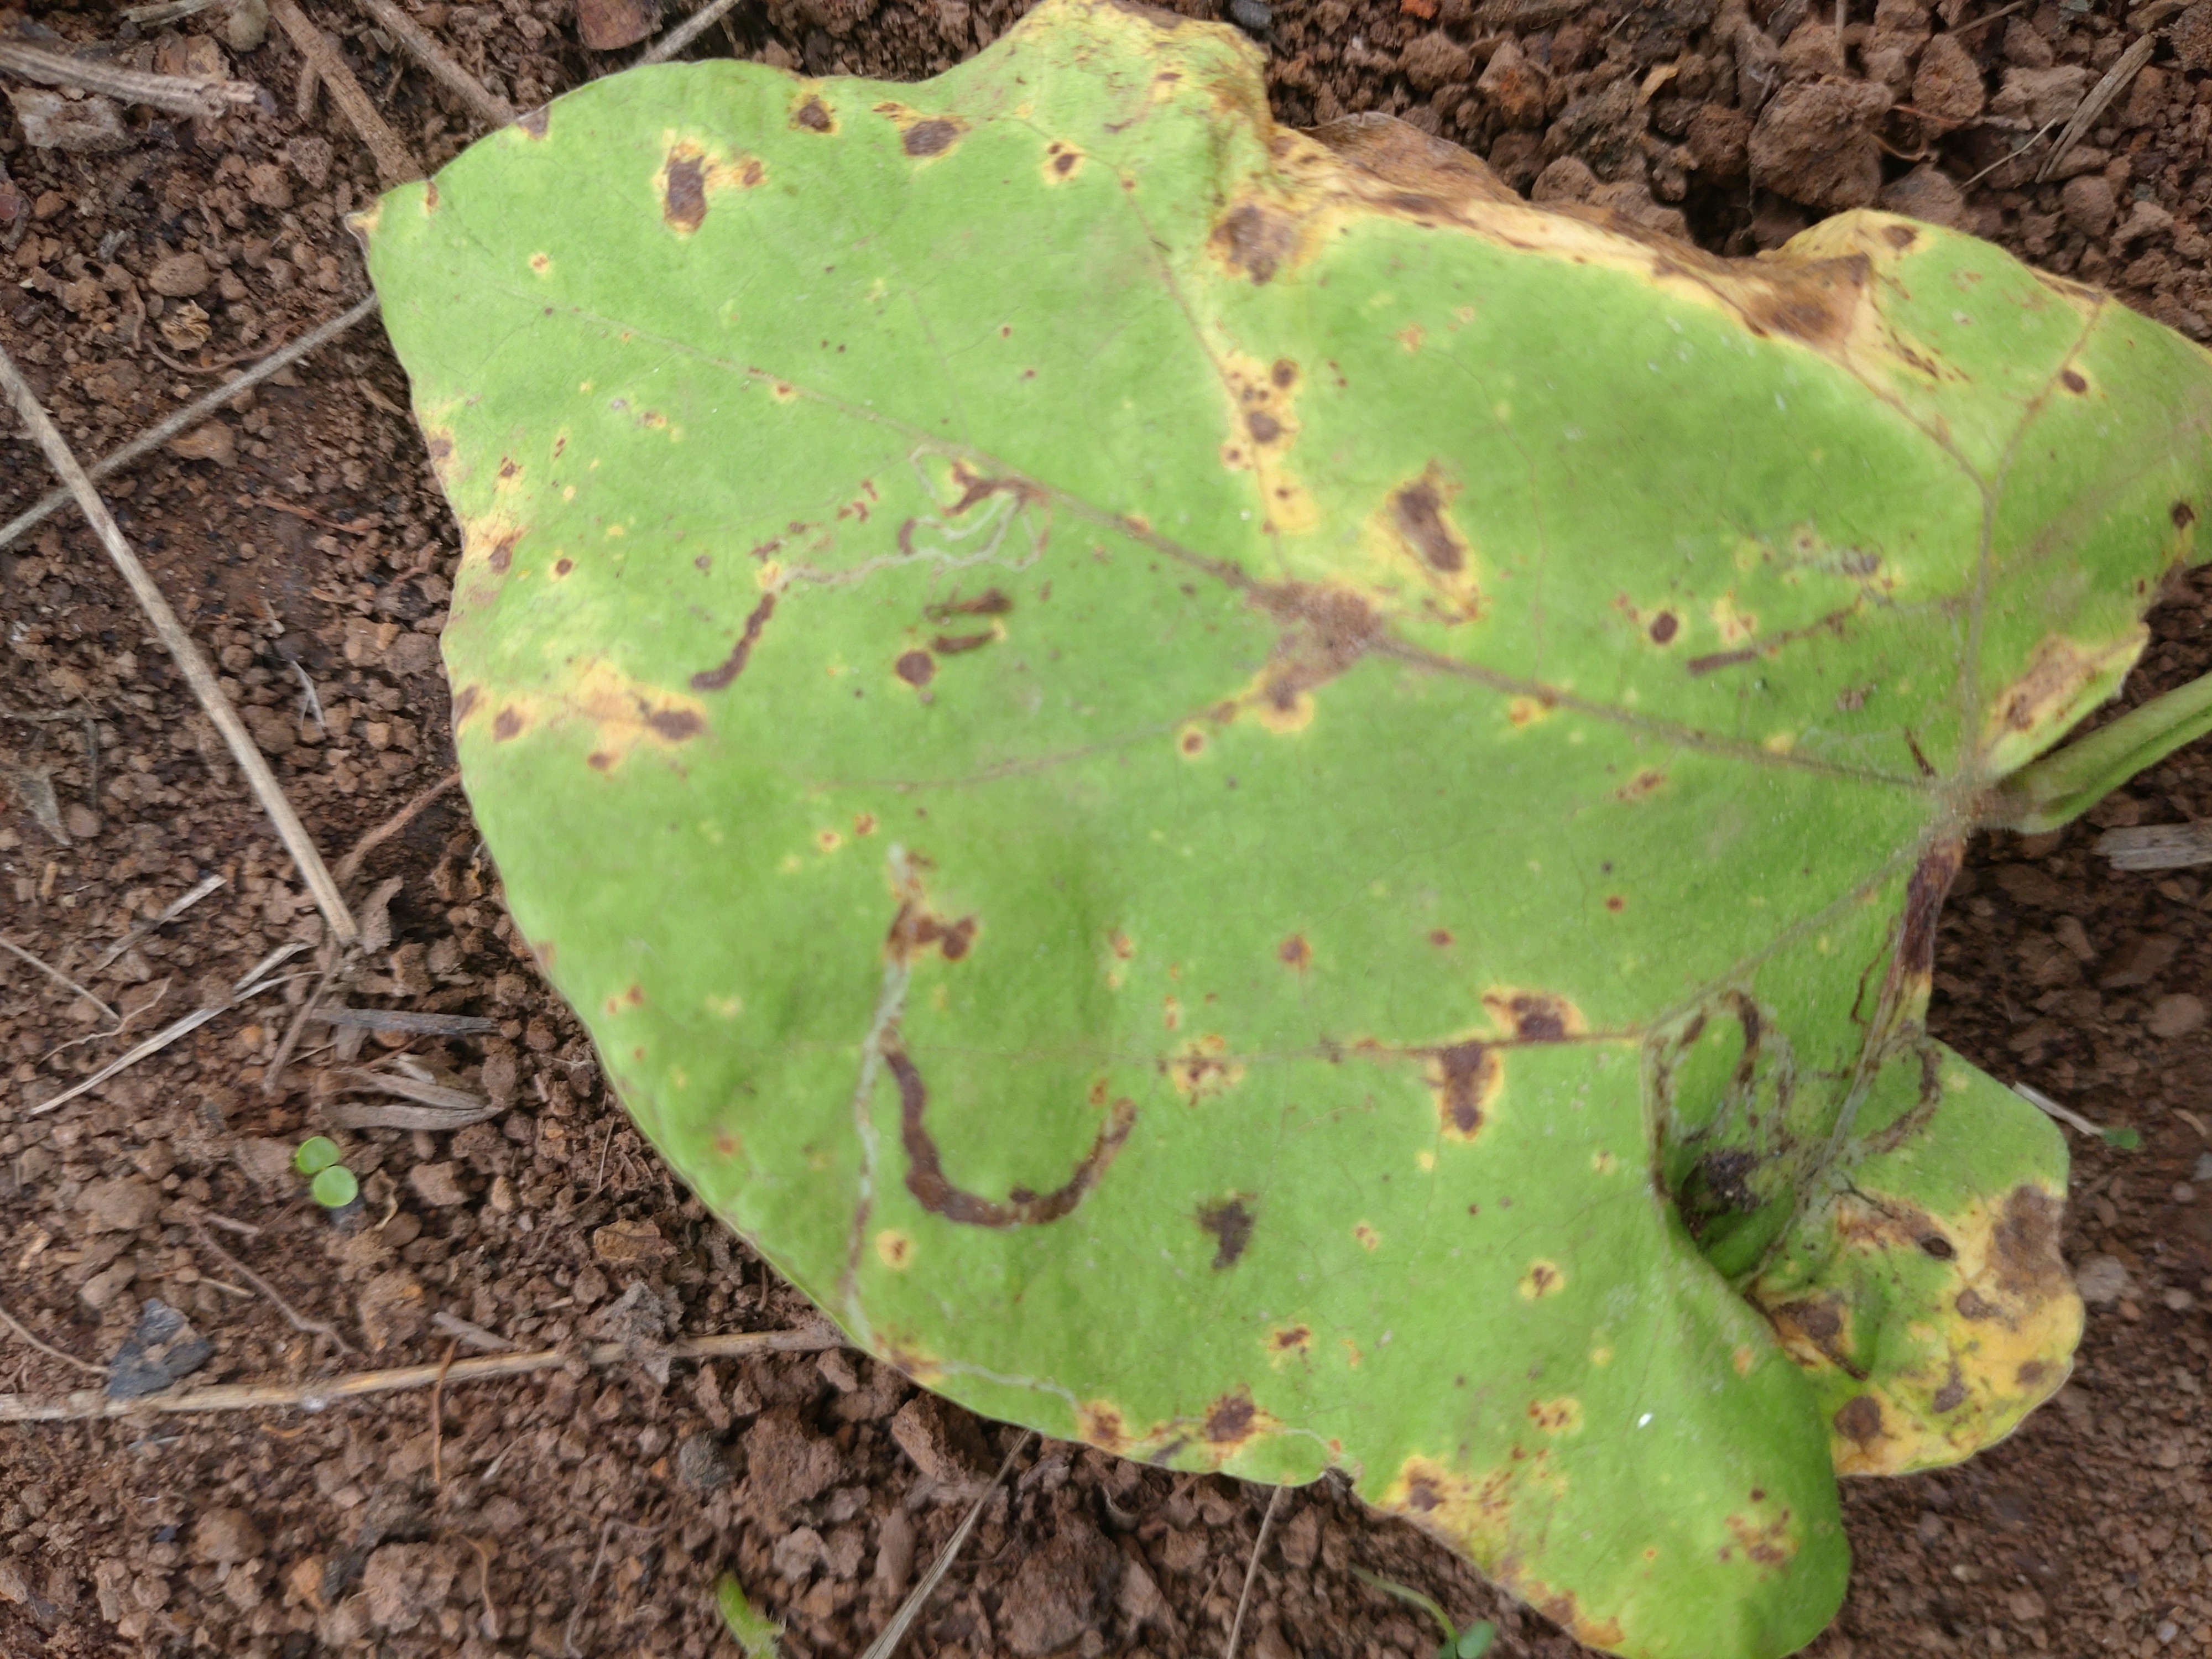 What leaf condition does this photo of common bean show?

rust
